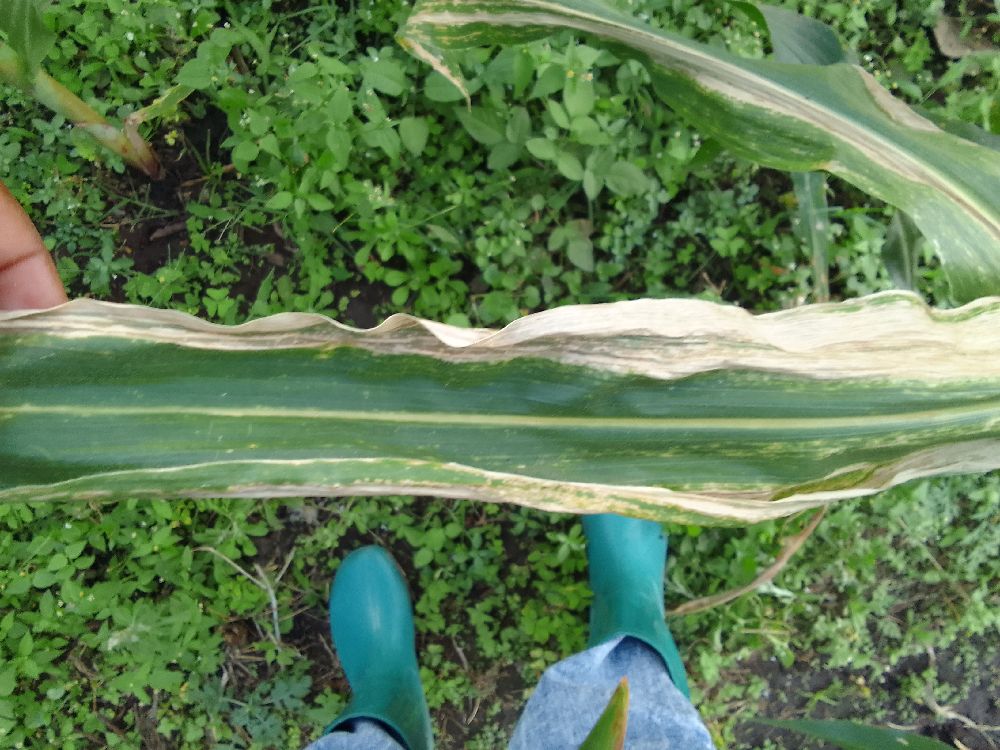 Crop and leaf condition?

maize, maize lethal necrosis
